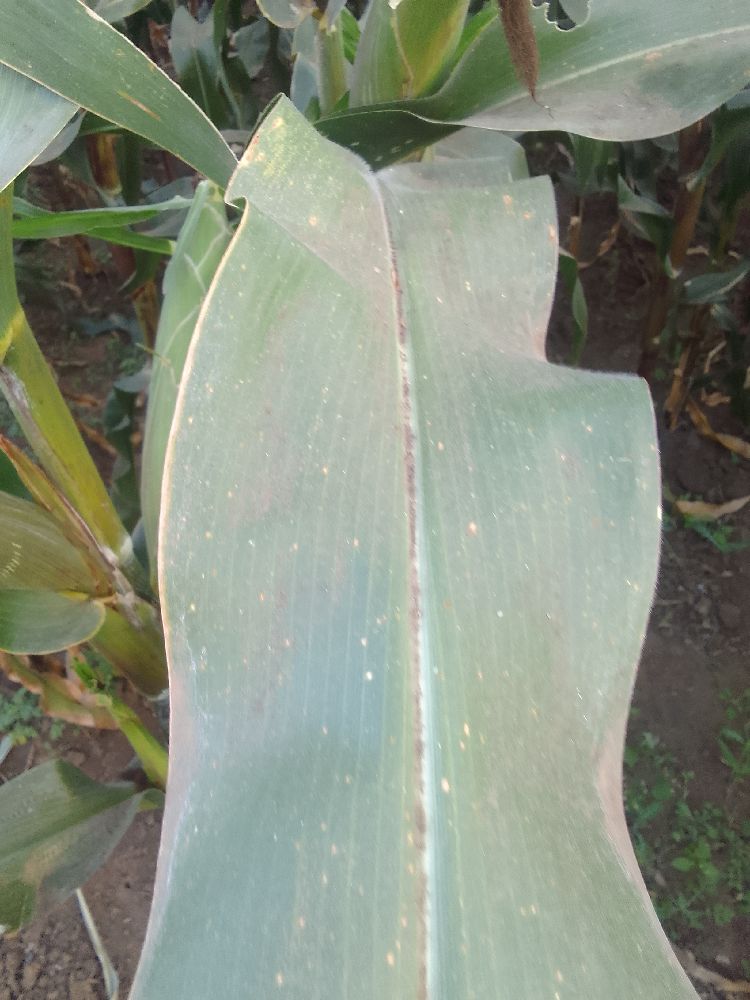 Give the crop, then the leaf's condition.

maize, healthy
